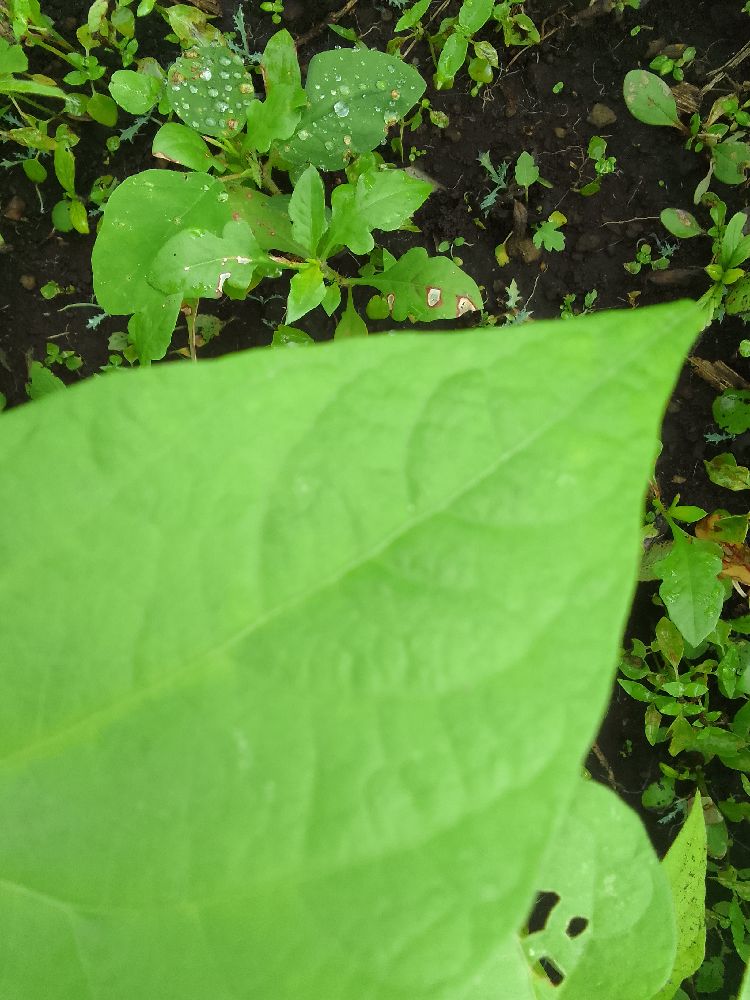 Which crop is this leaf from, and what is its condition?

common bean, healthy
